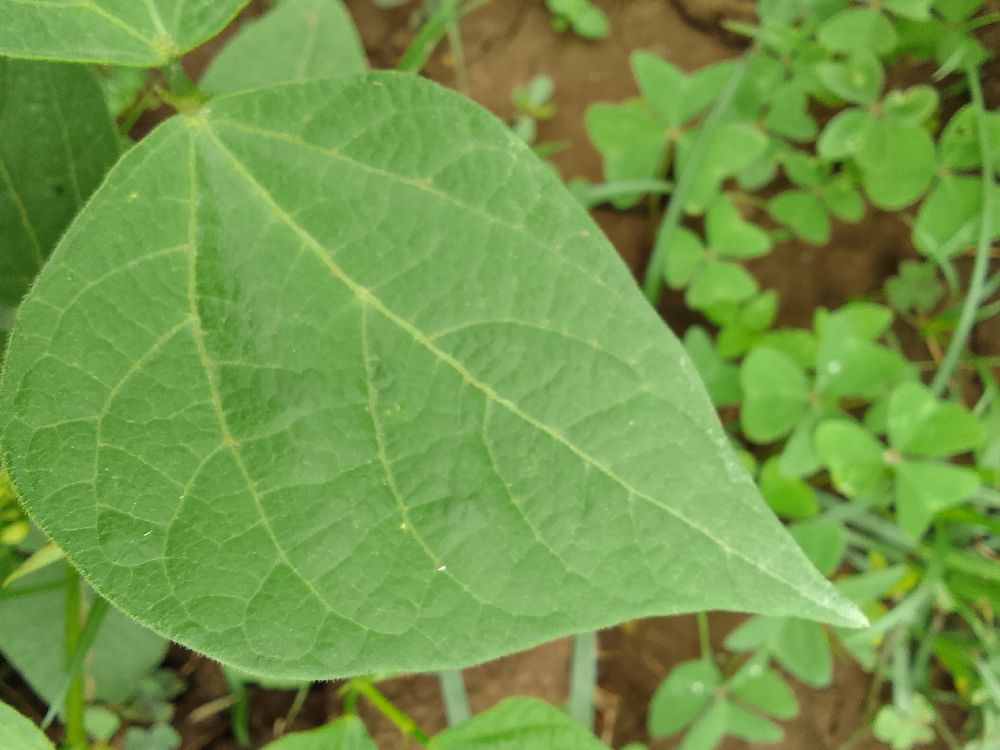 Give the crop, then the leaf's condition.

common bean, healthy
